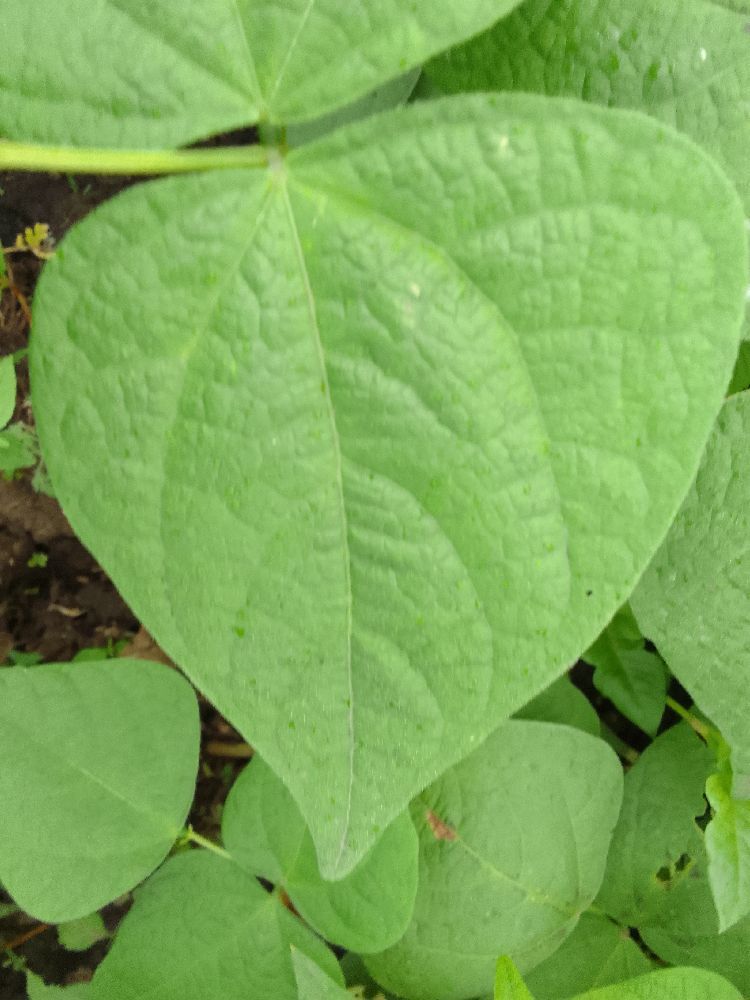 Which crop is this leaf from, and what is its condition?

common bean, healthy
